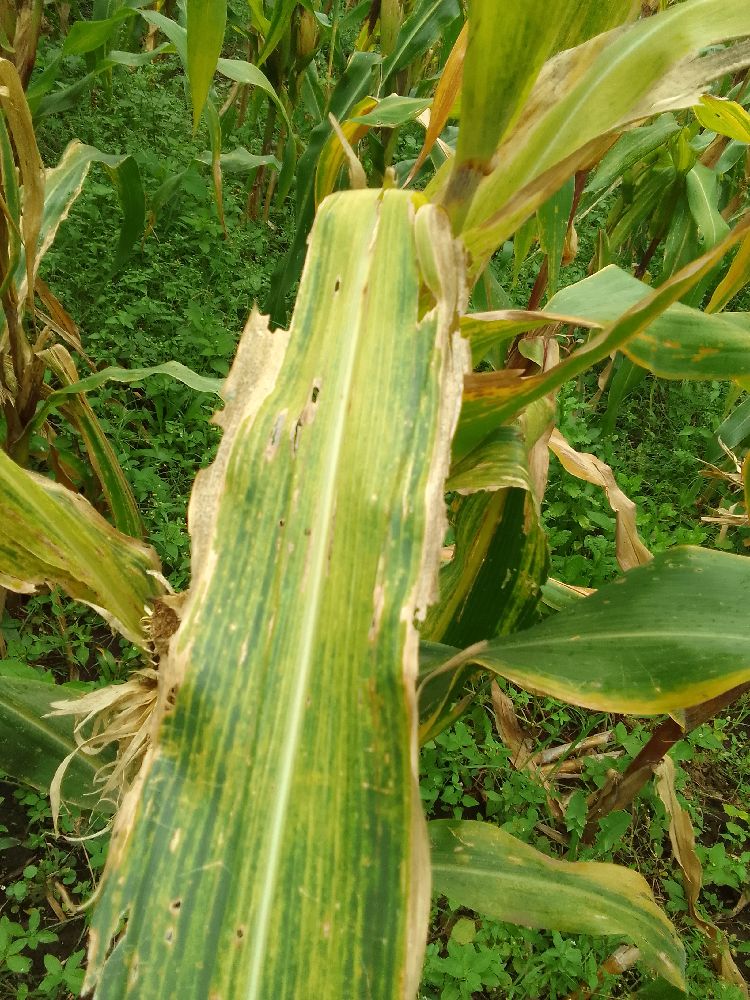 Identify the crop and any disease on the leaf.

maize, maize lethal necrosis
